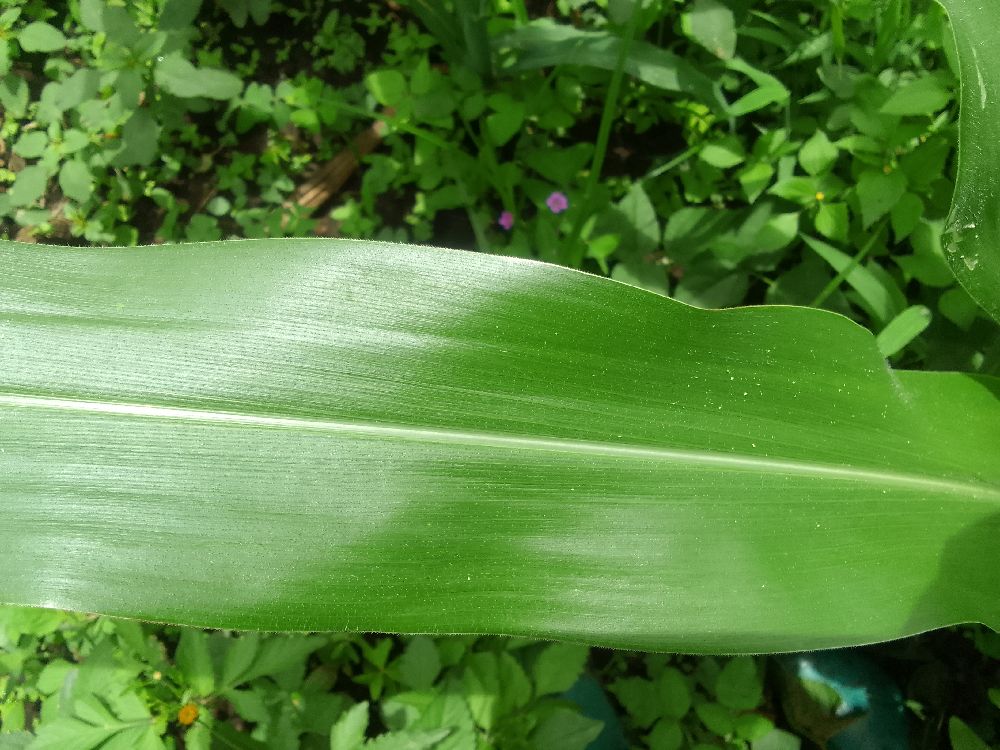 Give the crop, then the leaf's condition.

maize, healthy
